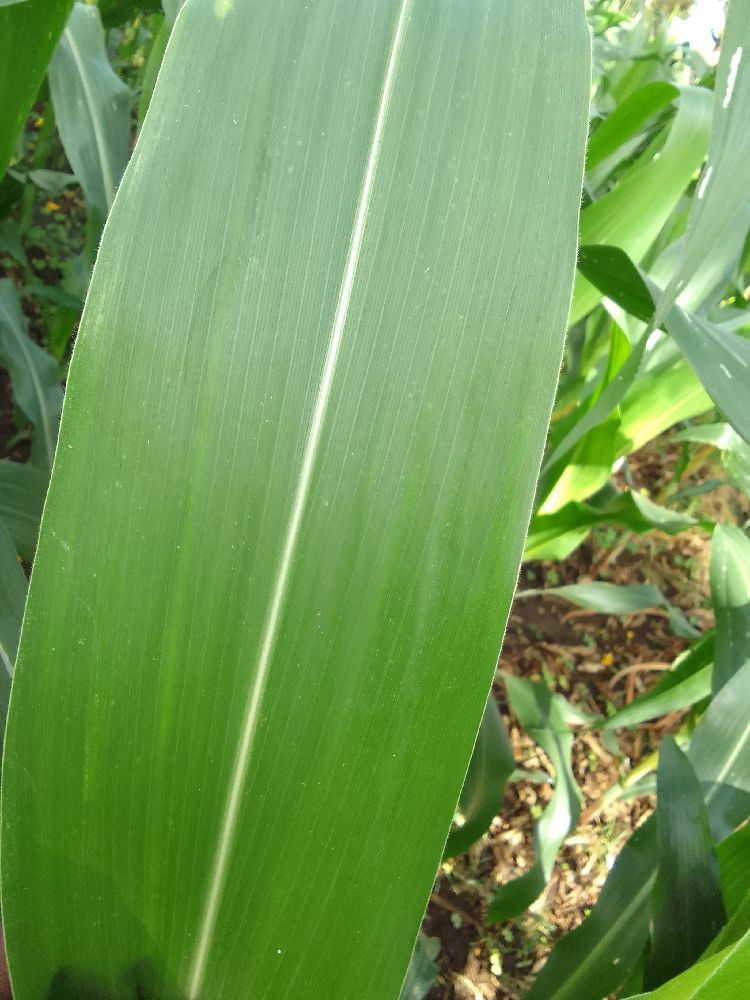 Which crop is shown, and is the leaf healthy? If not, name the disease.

maize, healthy
